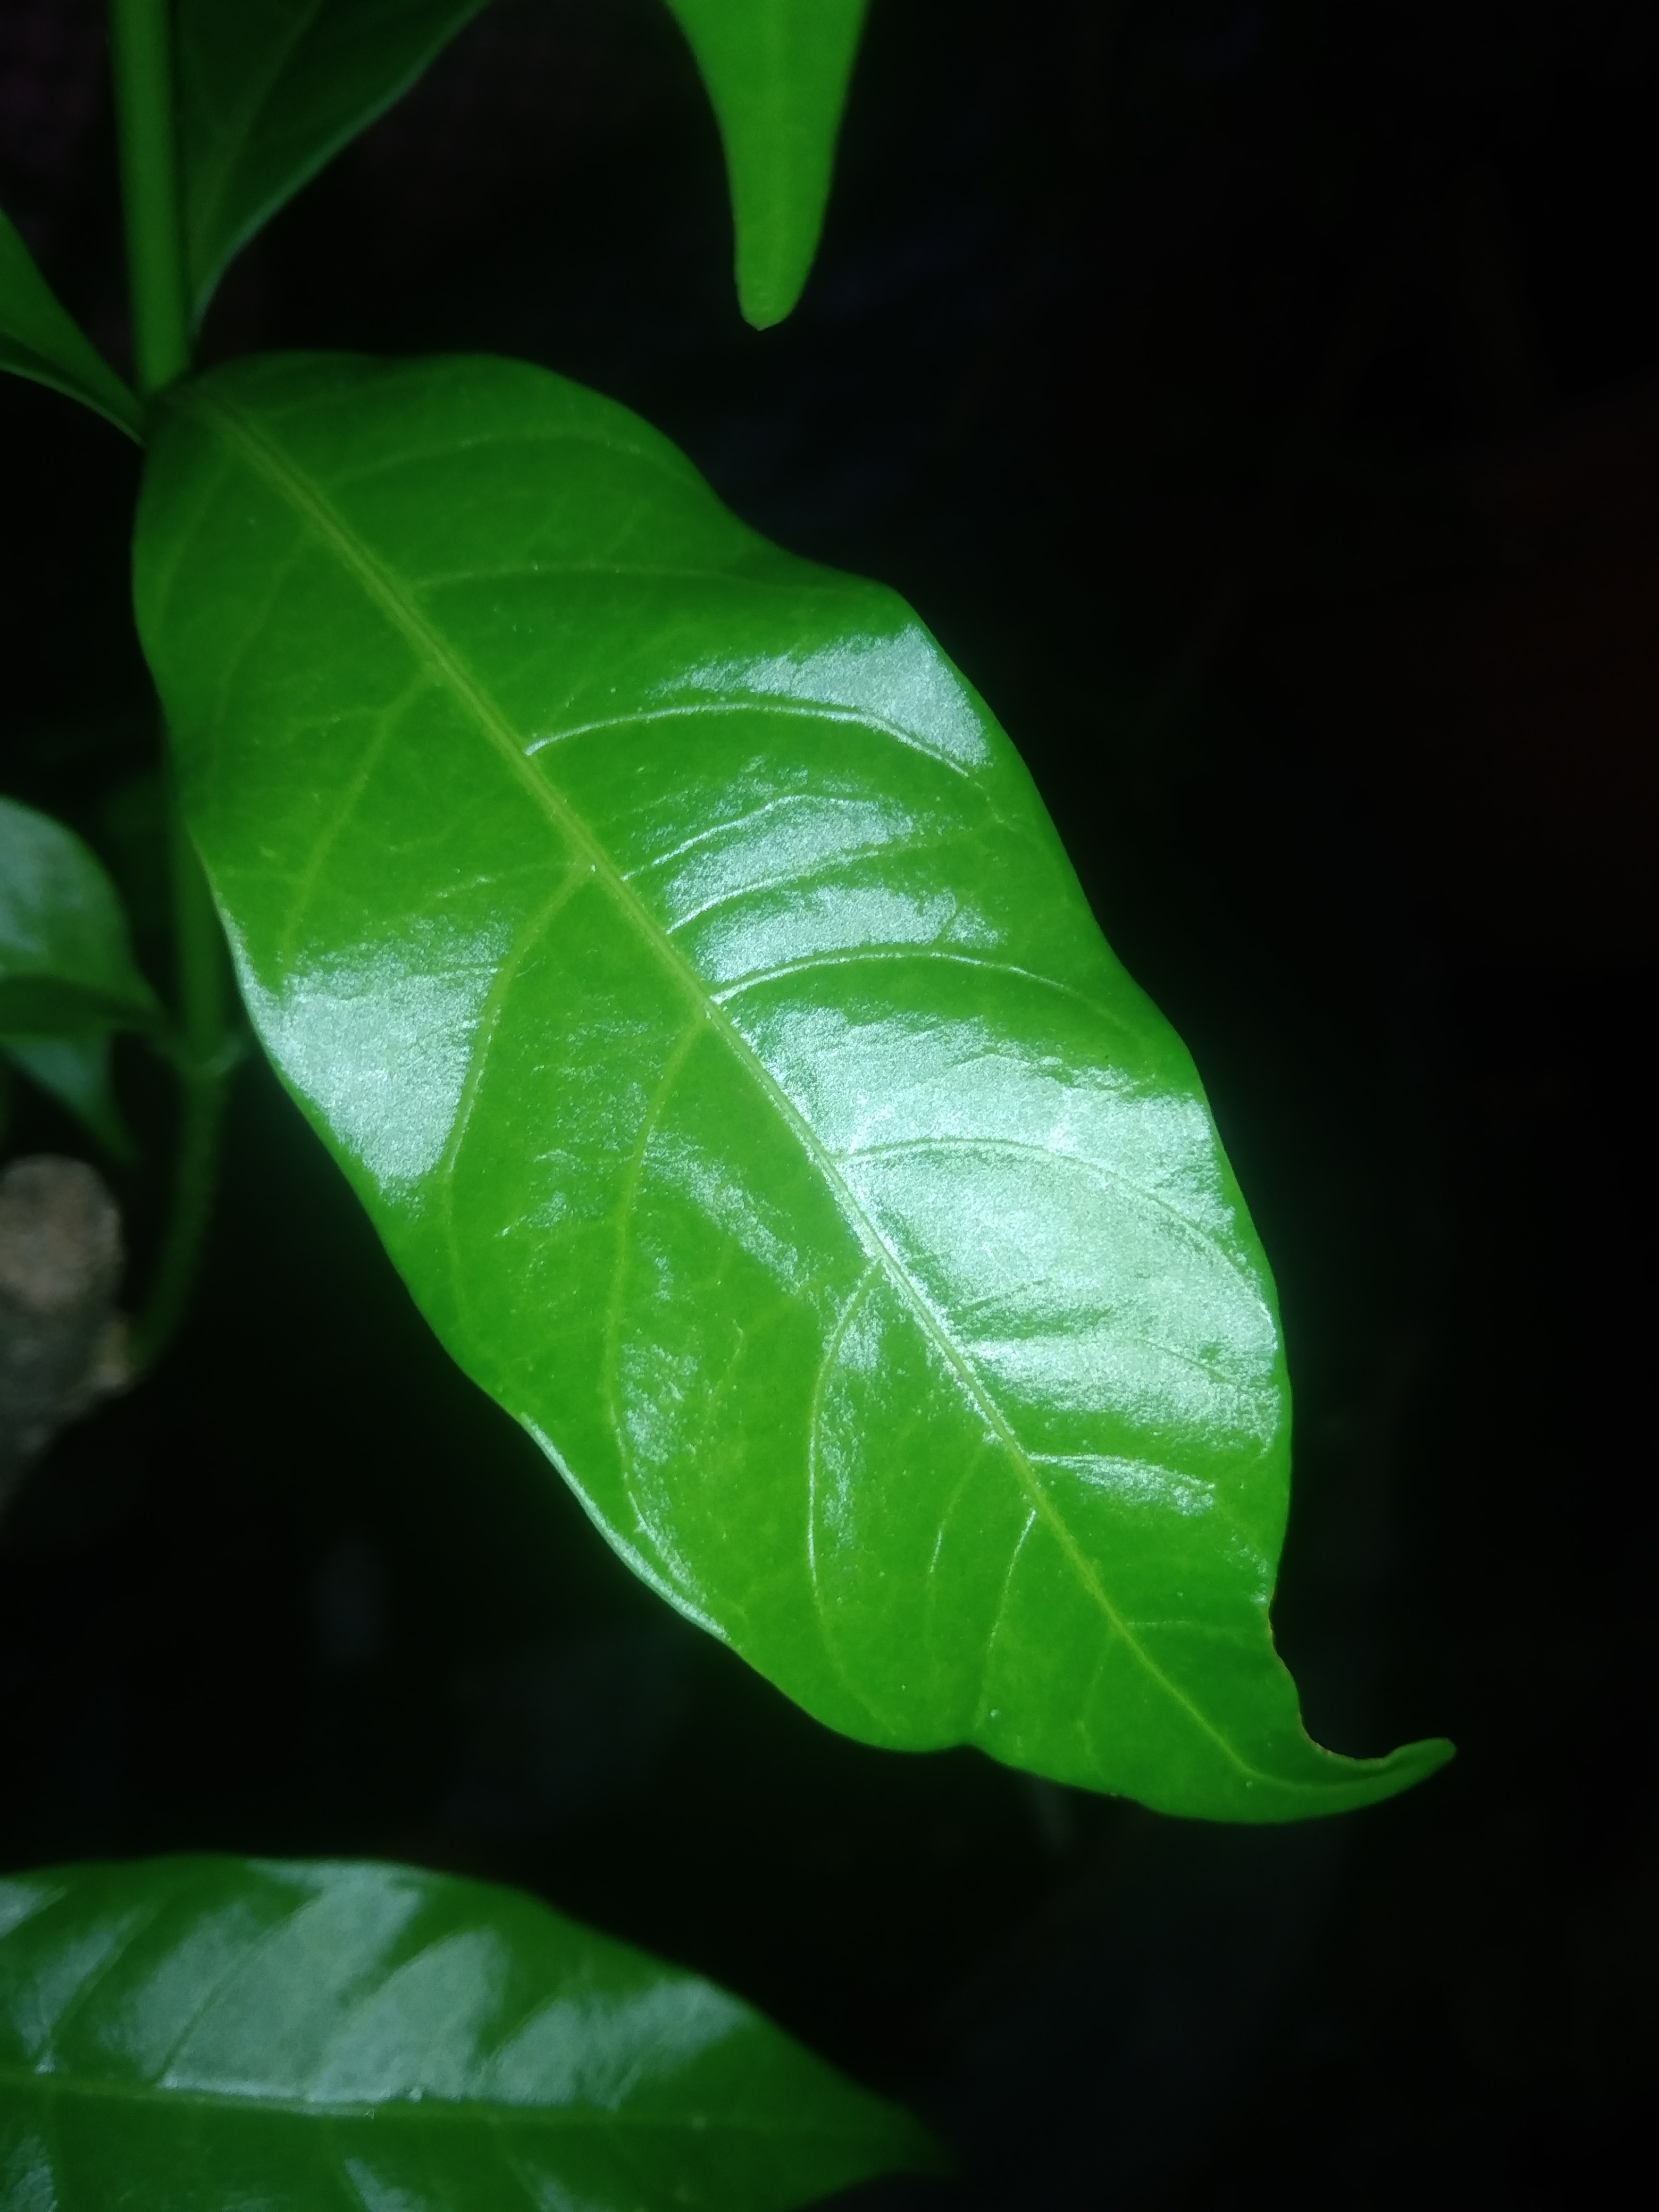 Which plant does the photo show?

togor
